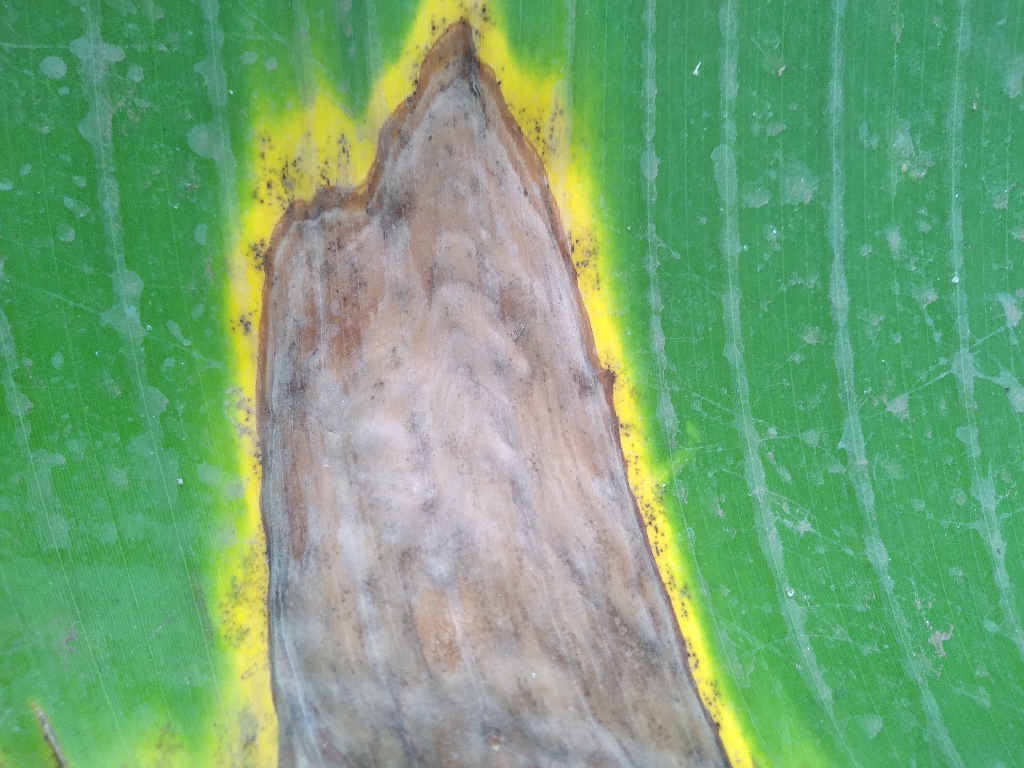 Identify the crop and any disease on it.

banana, black sigatoka
